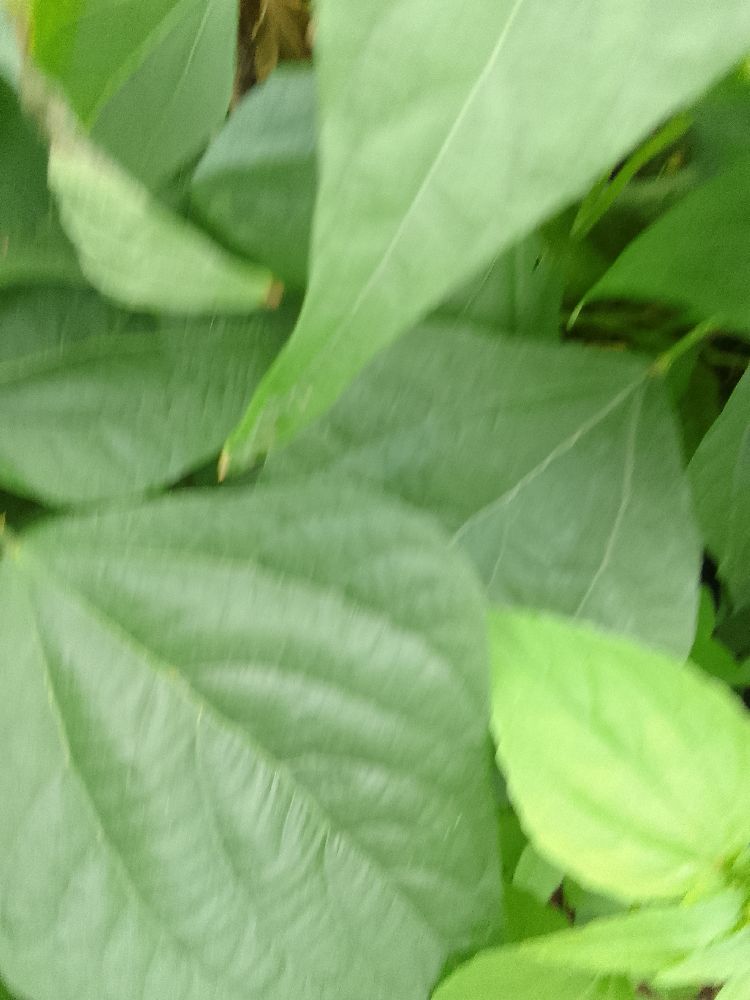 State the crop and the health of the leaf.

common bean, healthy
